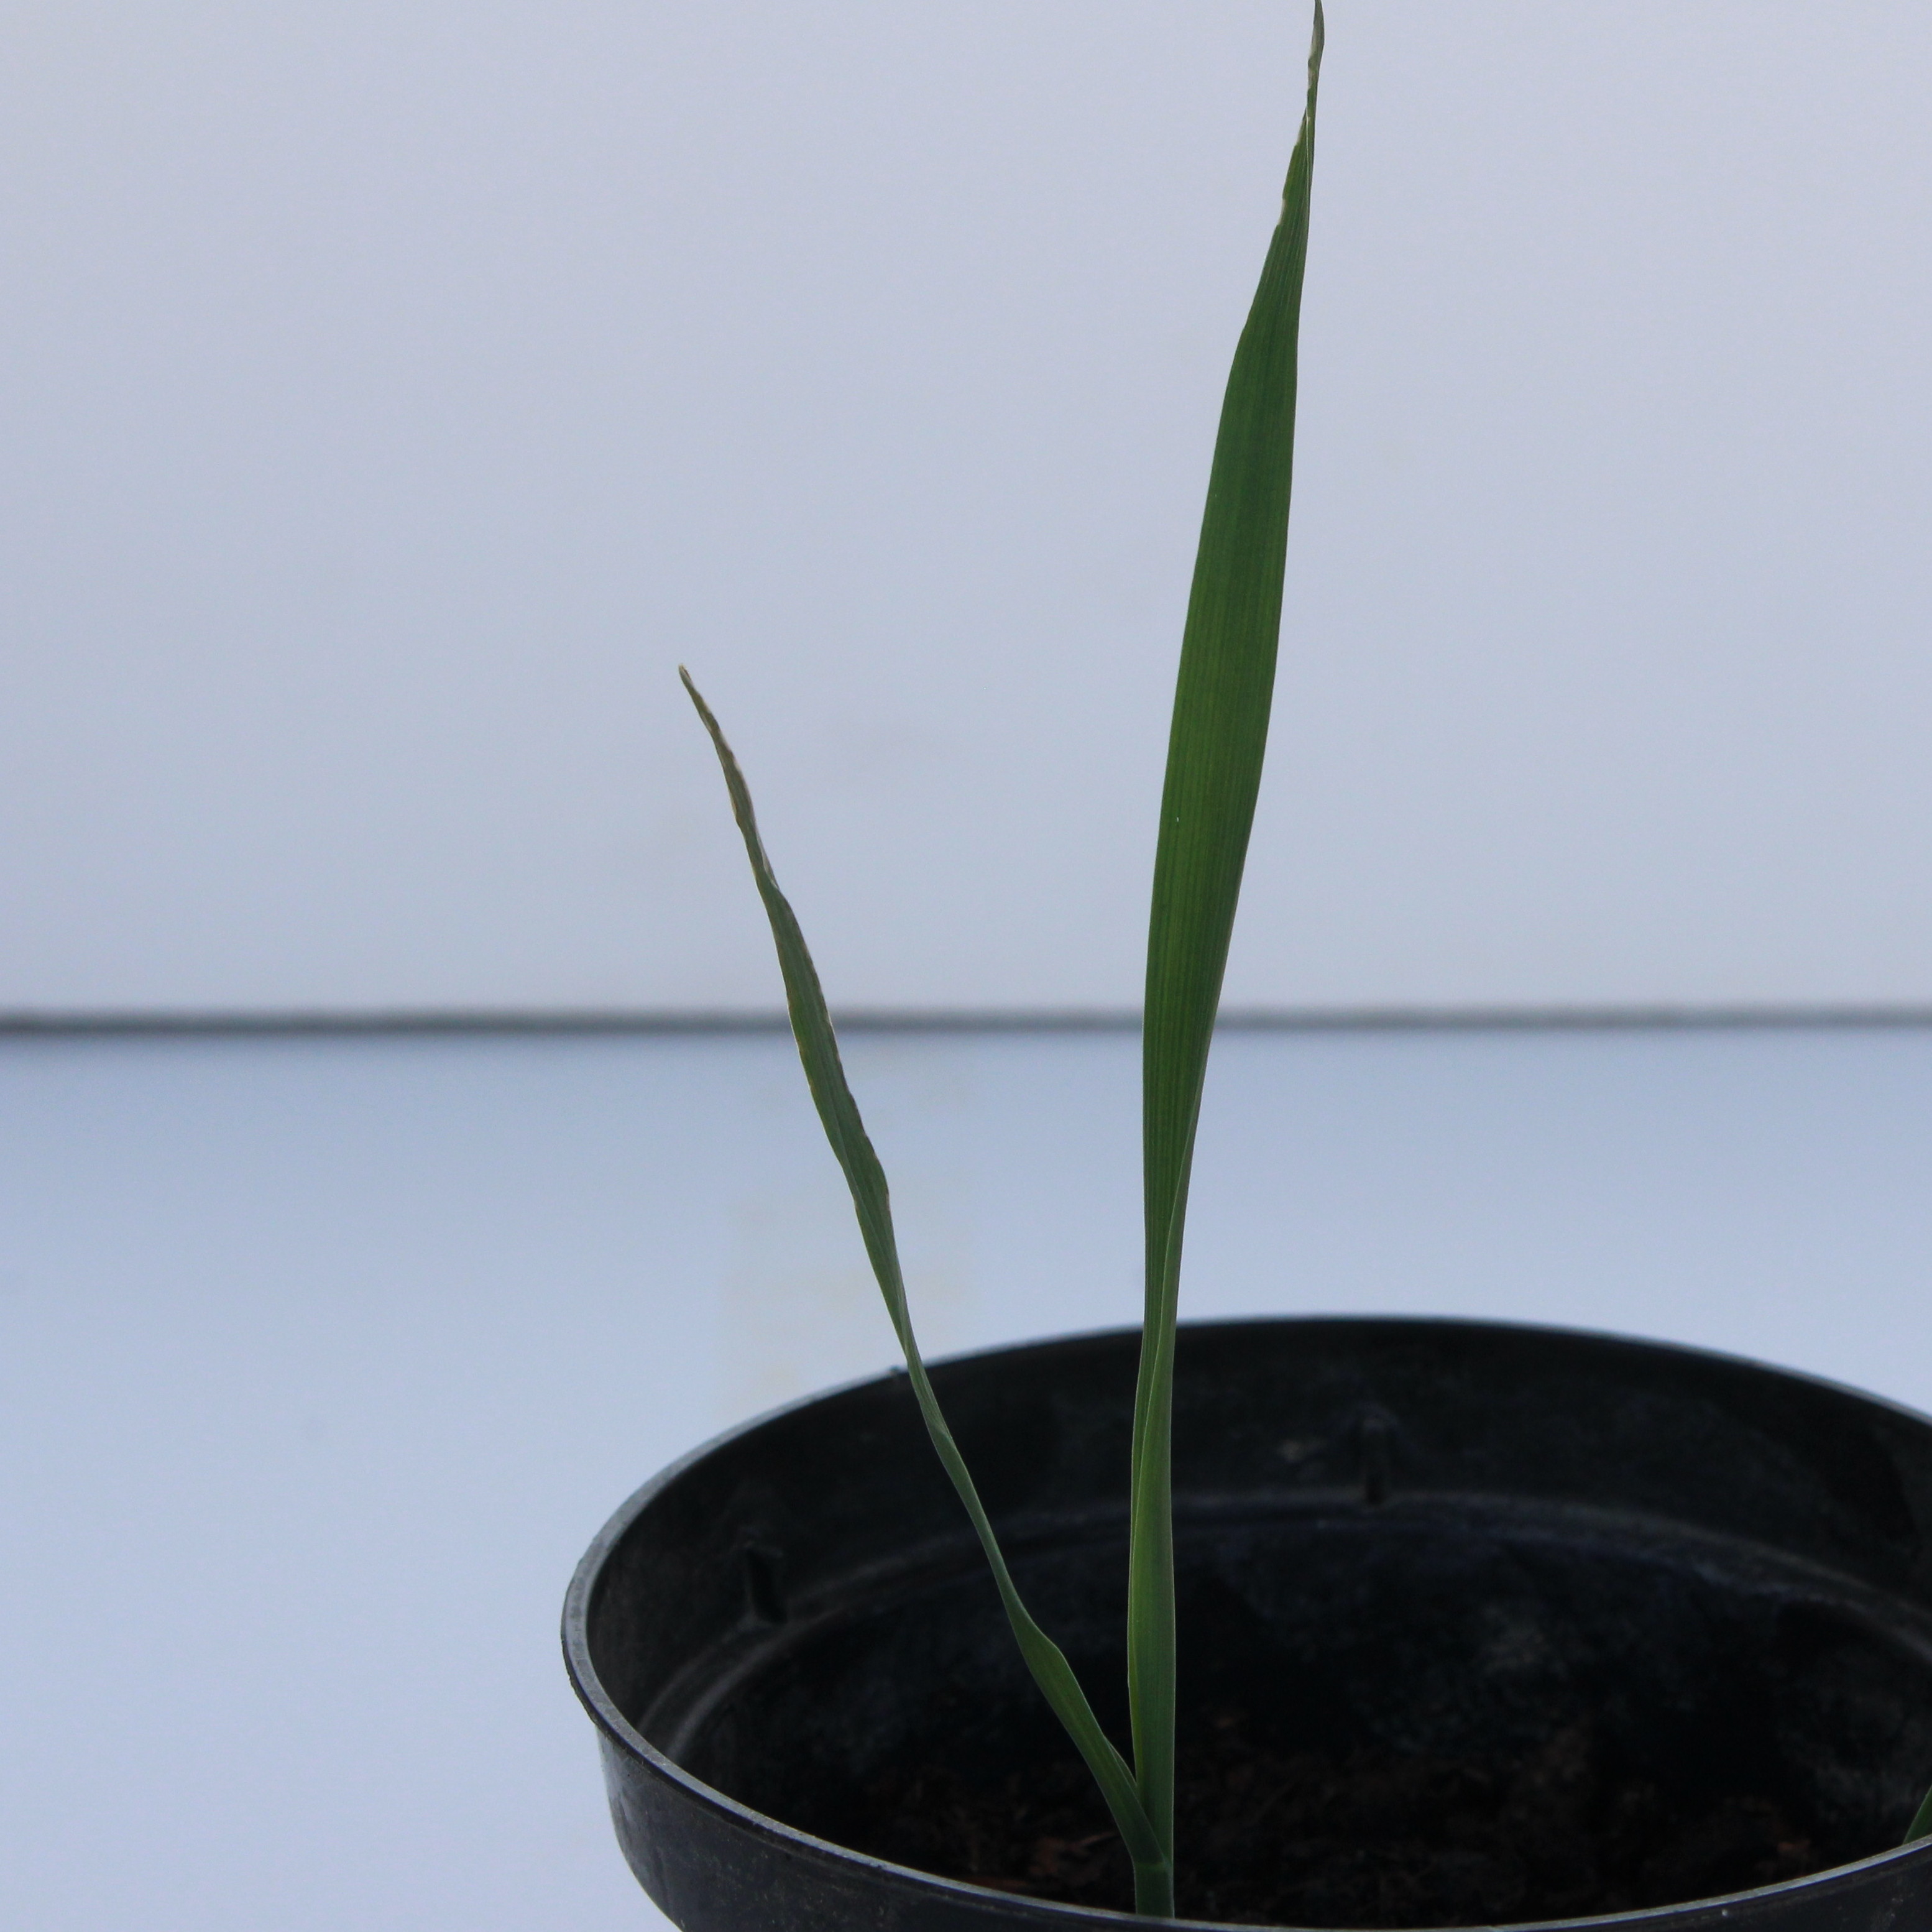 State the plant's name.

Avena sterilis
